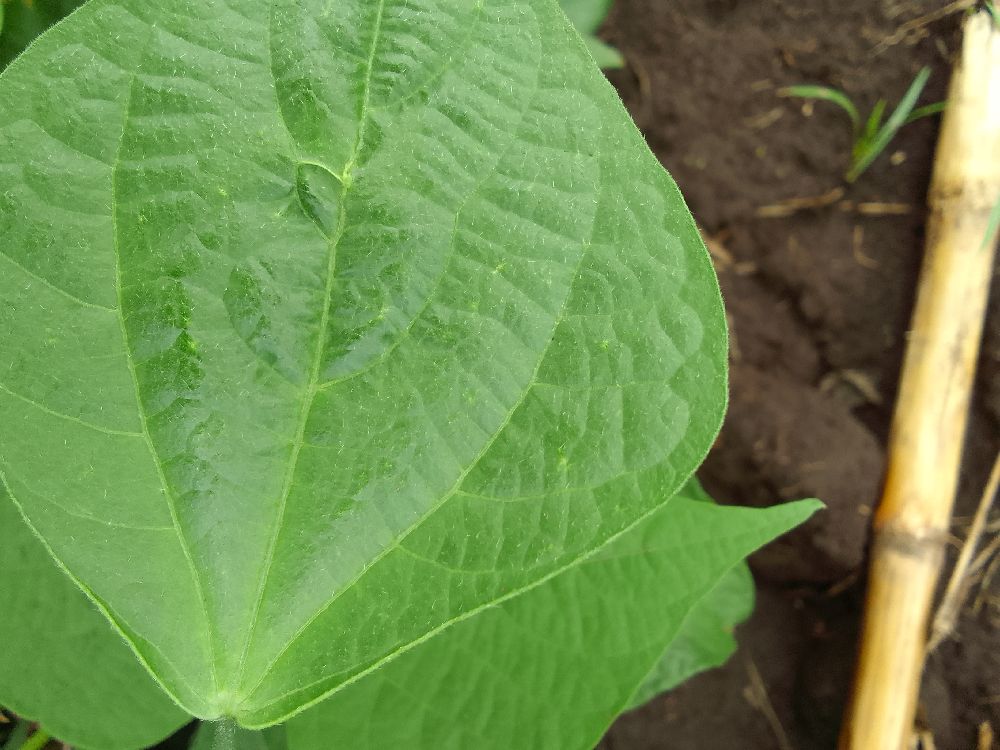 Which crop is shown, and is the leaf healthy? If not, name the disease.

common bean, healthy
